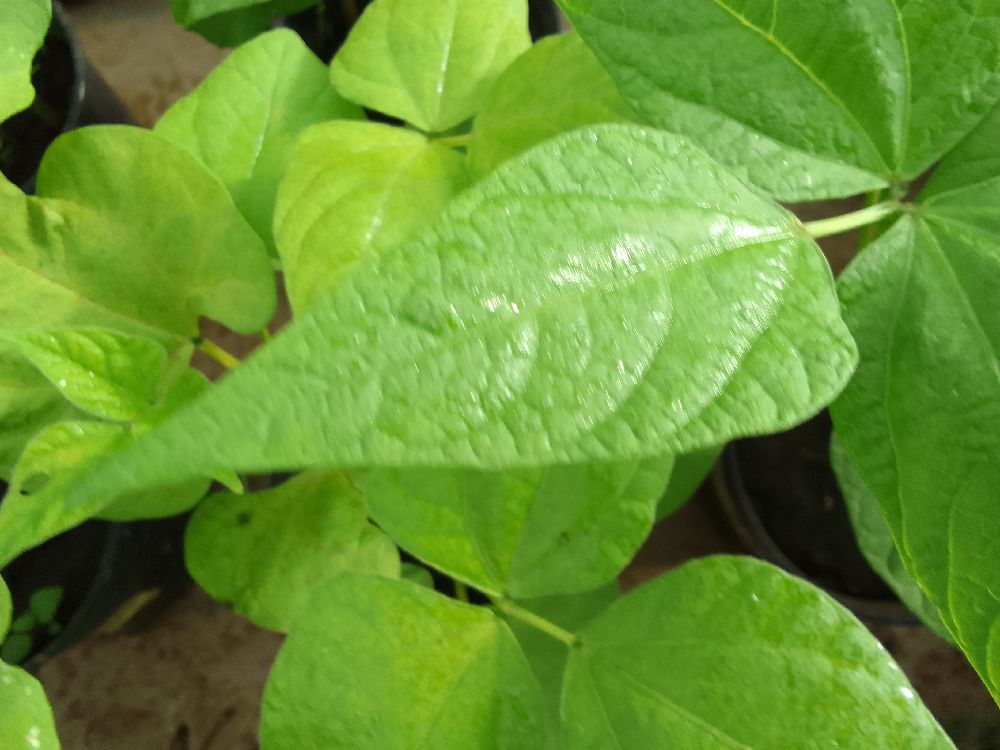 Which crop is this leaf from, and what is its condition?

common bean, healthy
